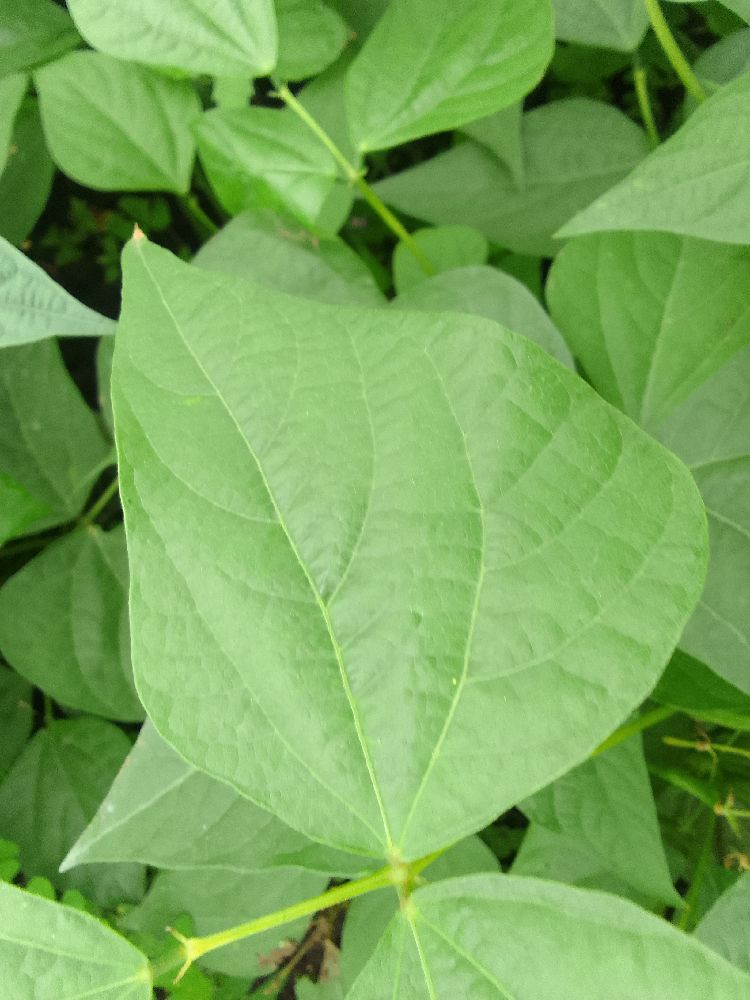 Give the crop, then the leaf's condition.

common bean, healthy
